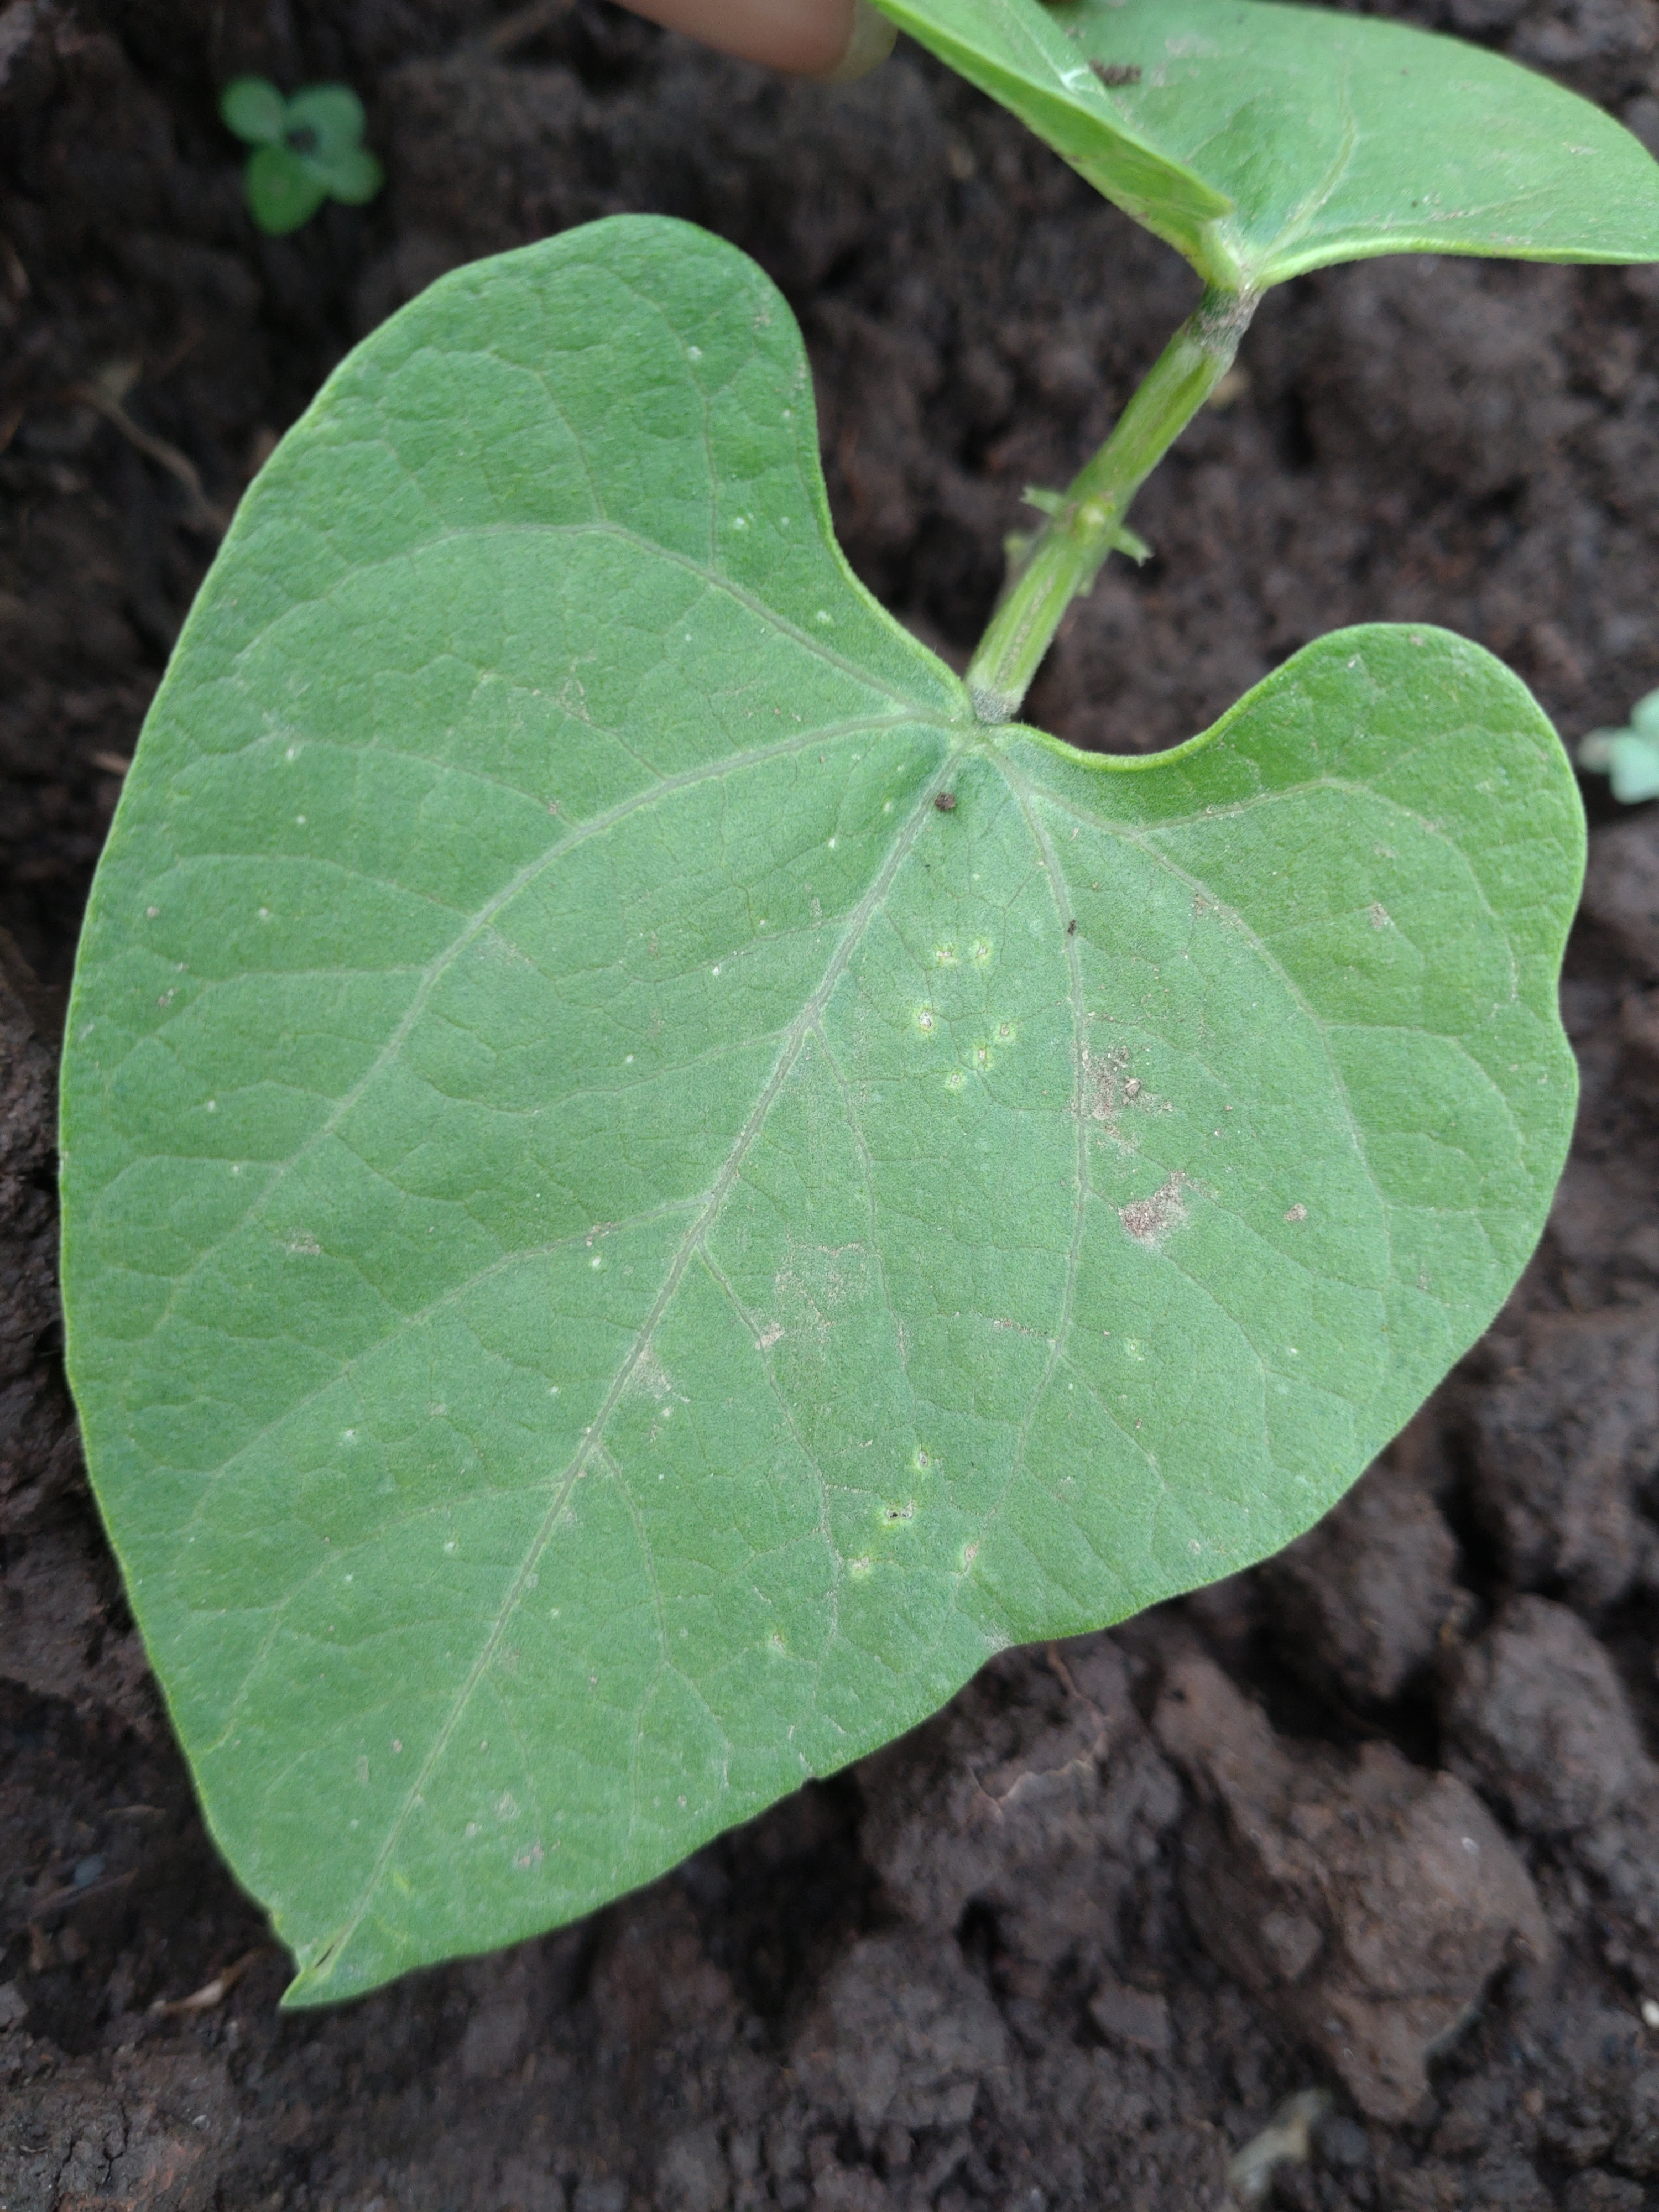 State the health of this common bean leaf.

healthy
